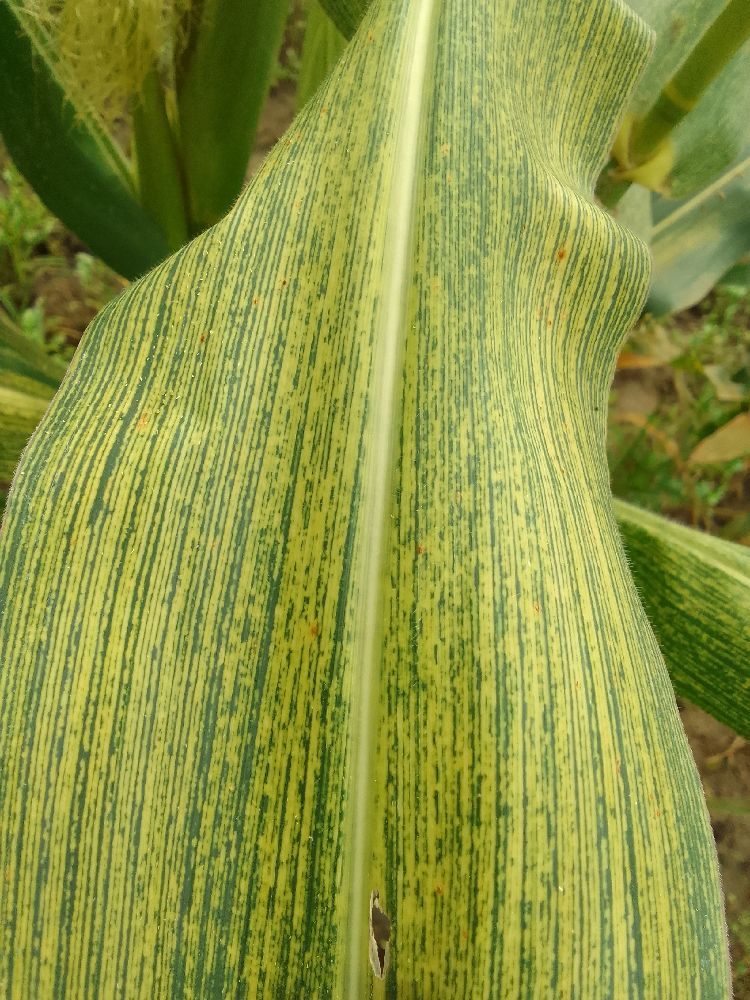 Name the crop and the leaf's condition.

maize, maize streak virus
